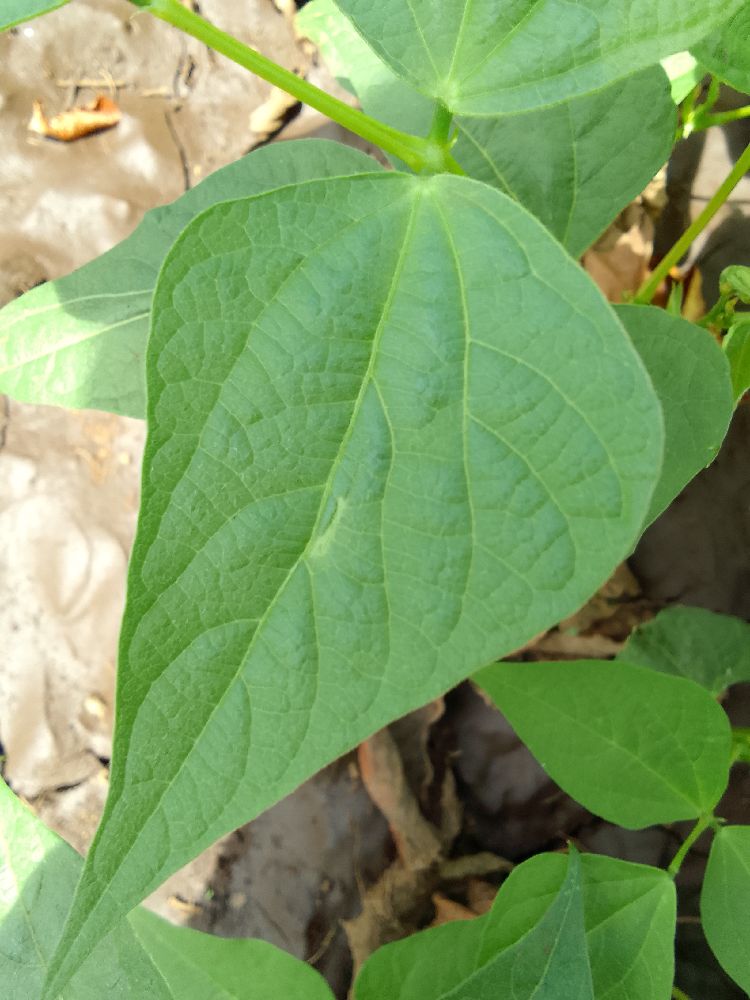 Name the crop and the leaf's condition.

common bean, healthy
